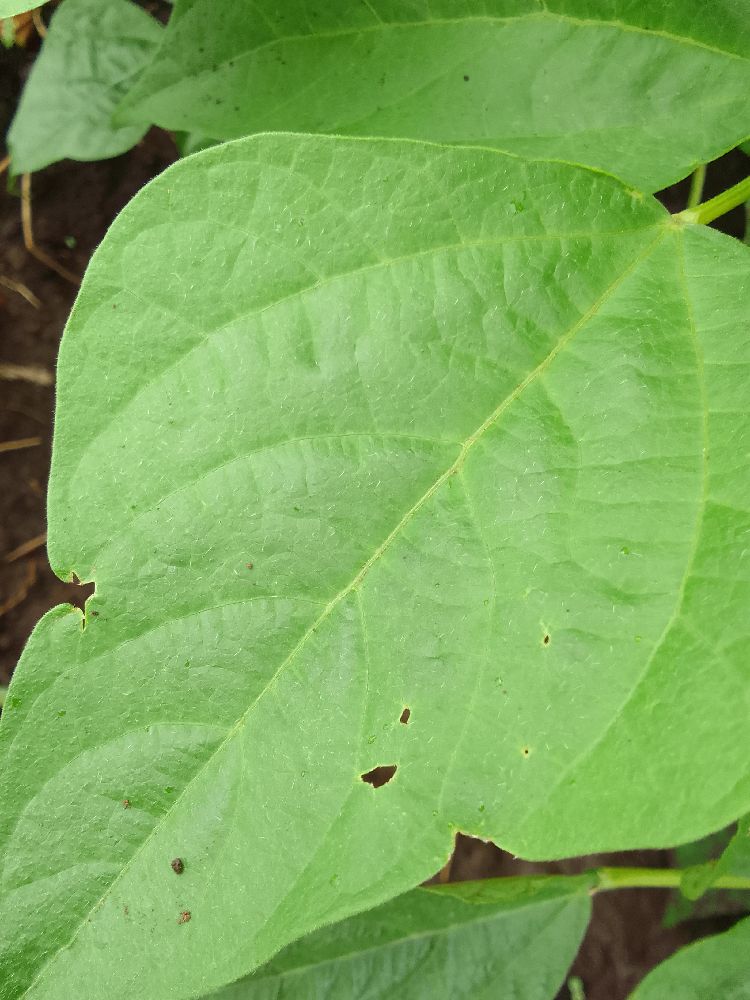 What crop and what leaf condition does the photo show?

common bean, healthy
